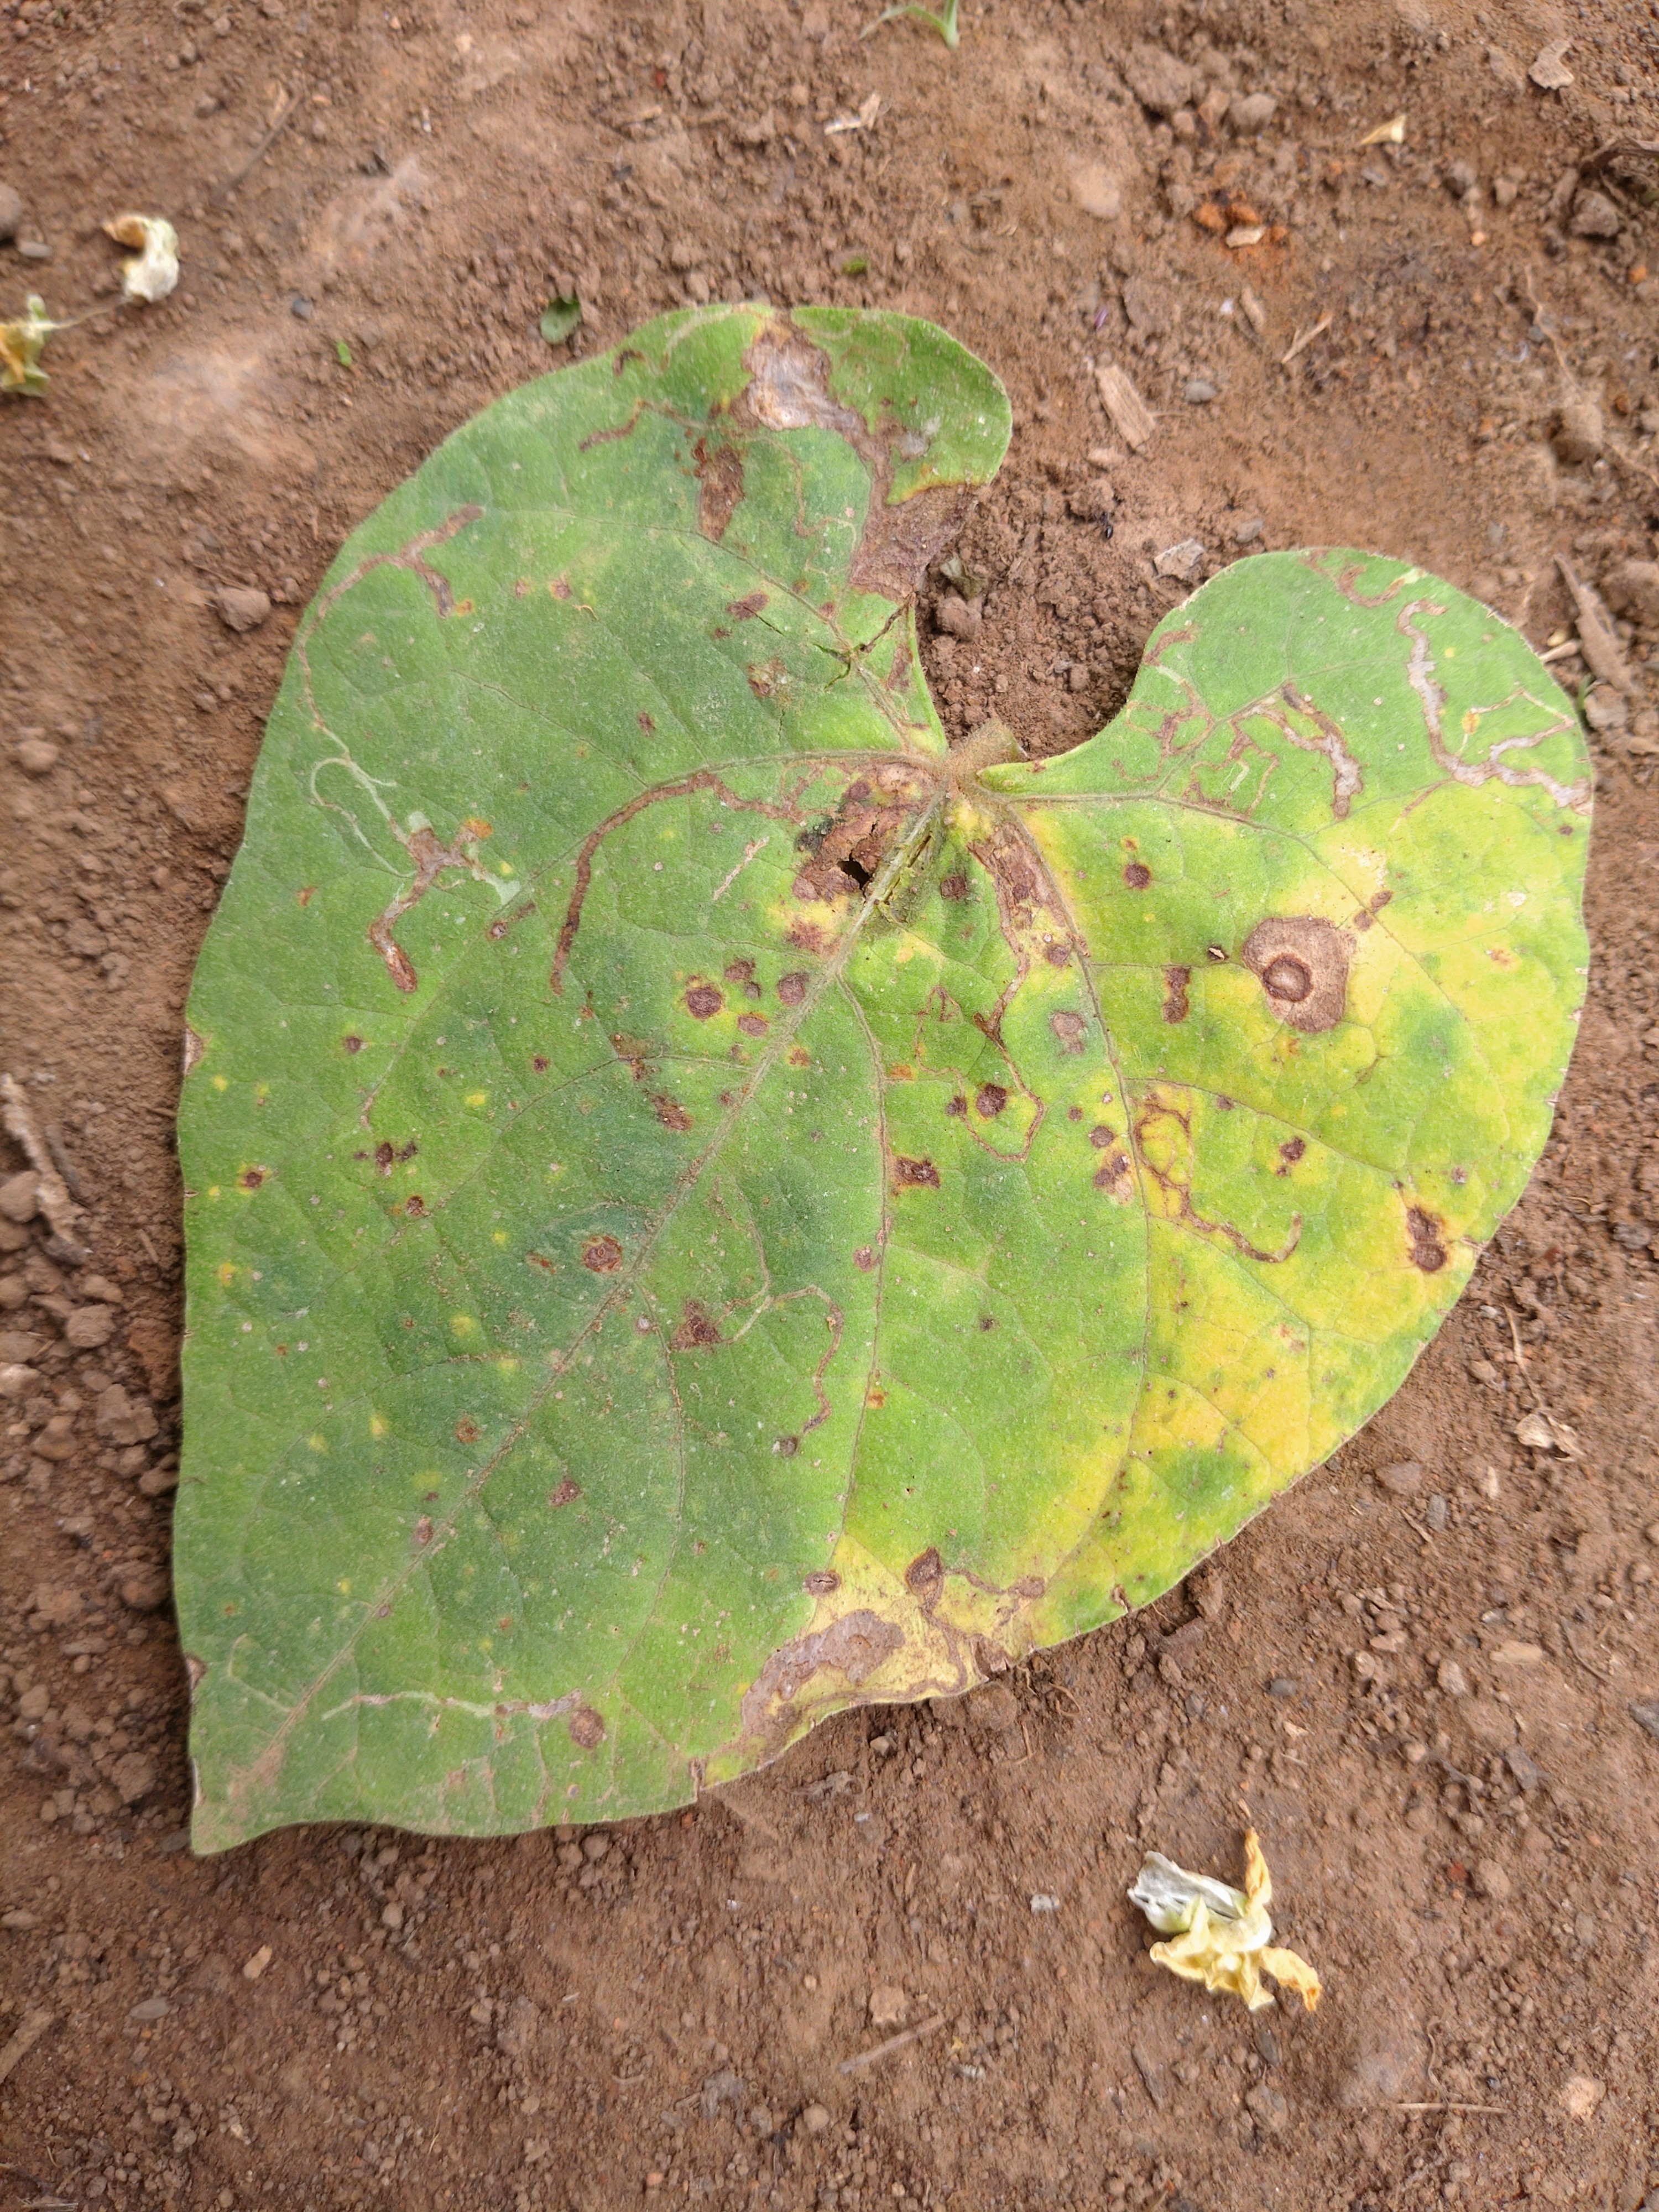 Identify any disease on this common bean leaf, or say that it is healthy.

rust
